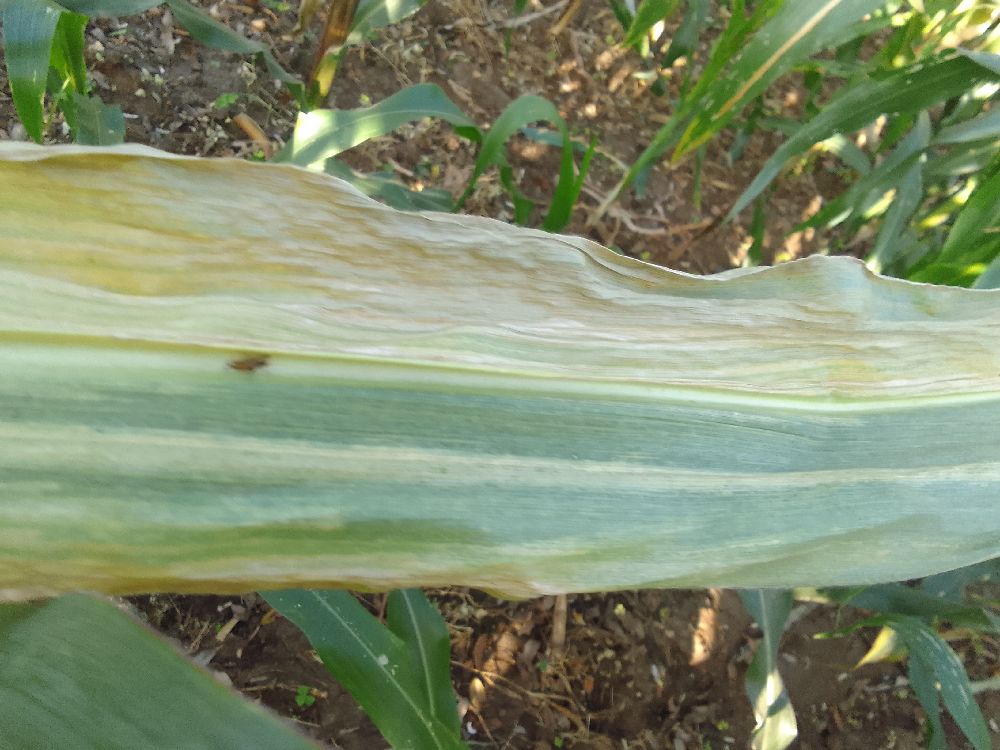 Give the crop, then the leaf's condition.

maize, maize lethal necrosis
